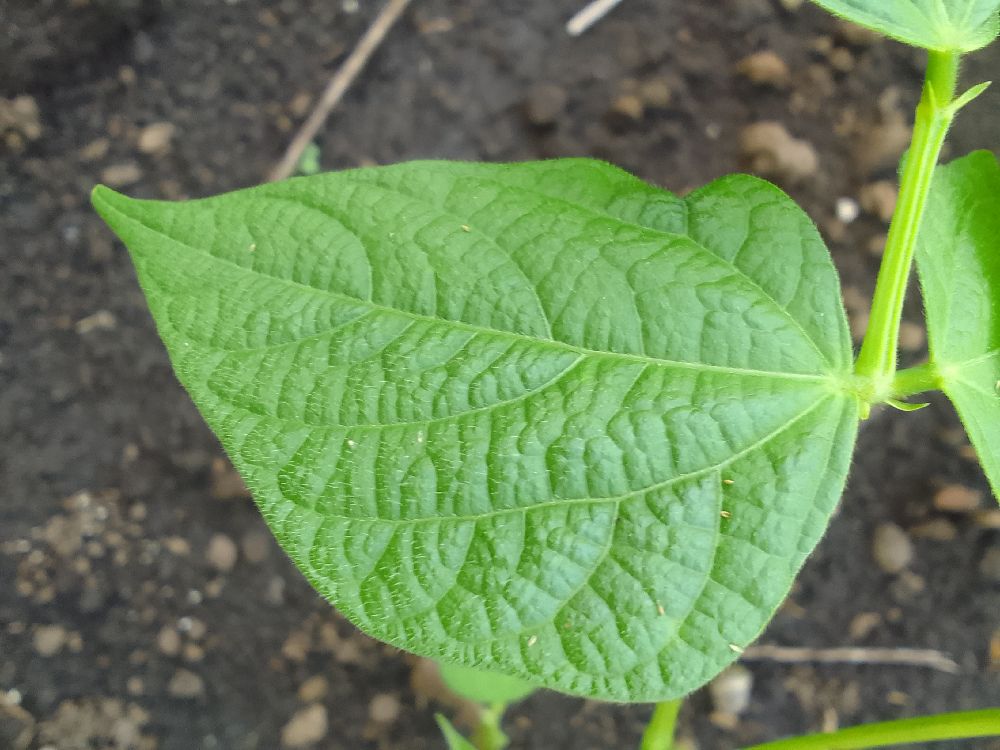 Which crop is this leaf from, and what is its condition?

common bean, healthy
